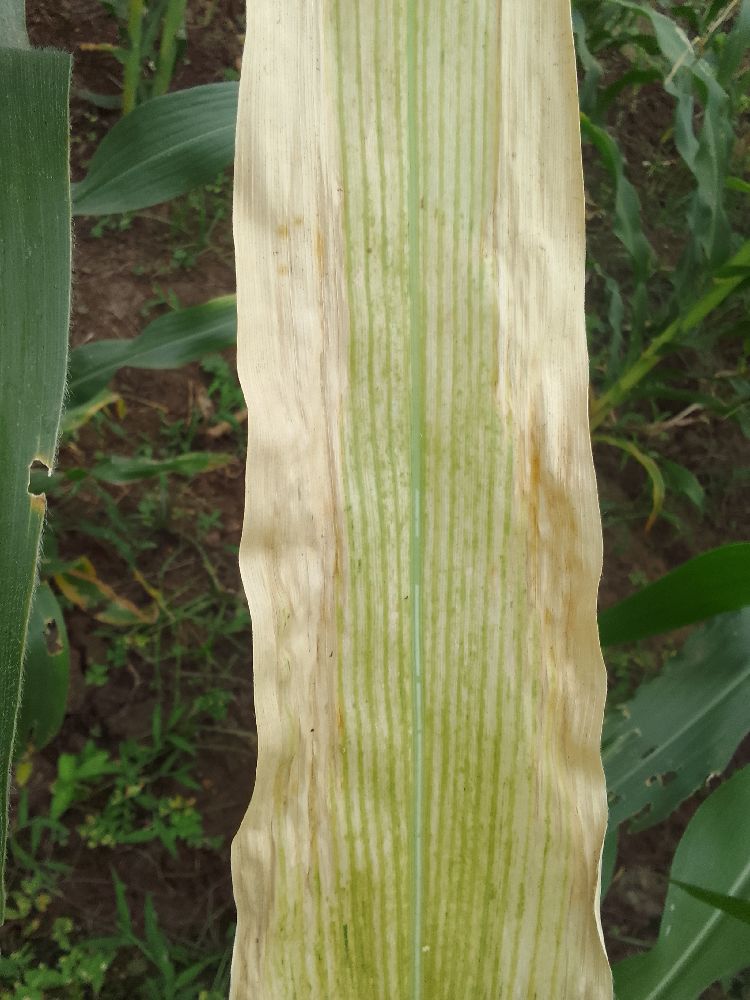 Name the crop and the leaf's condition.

maize, maize lethal necrosis
